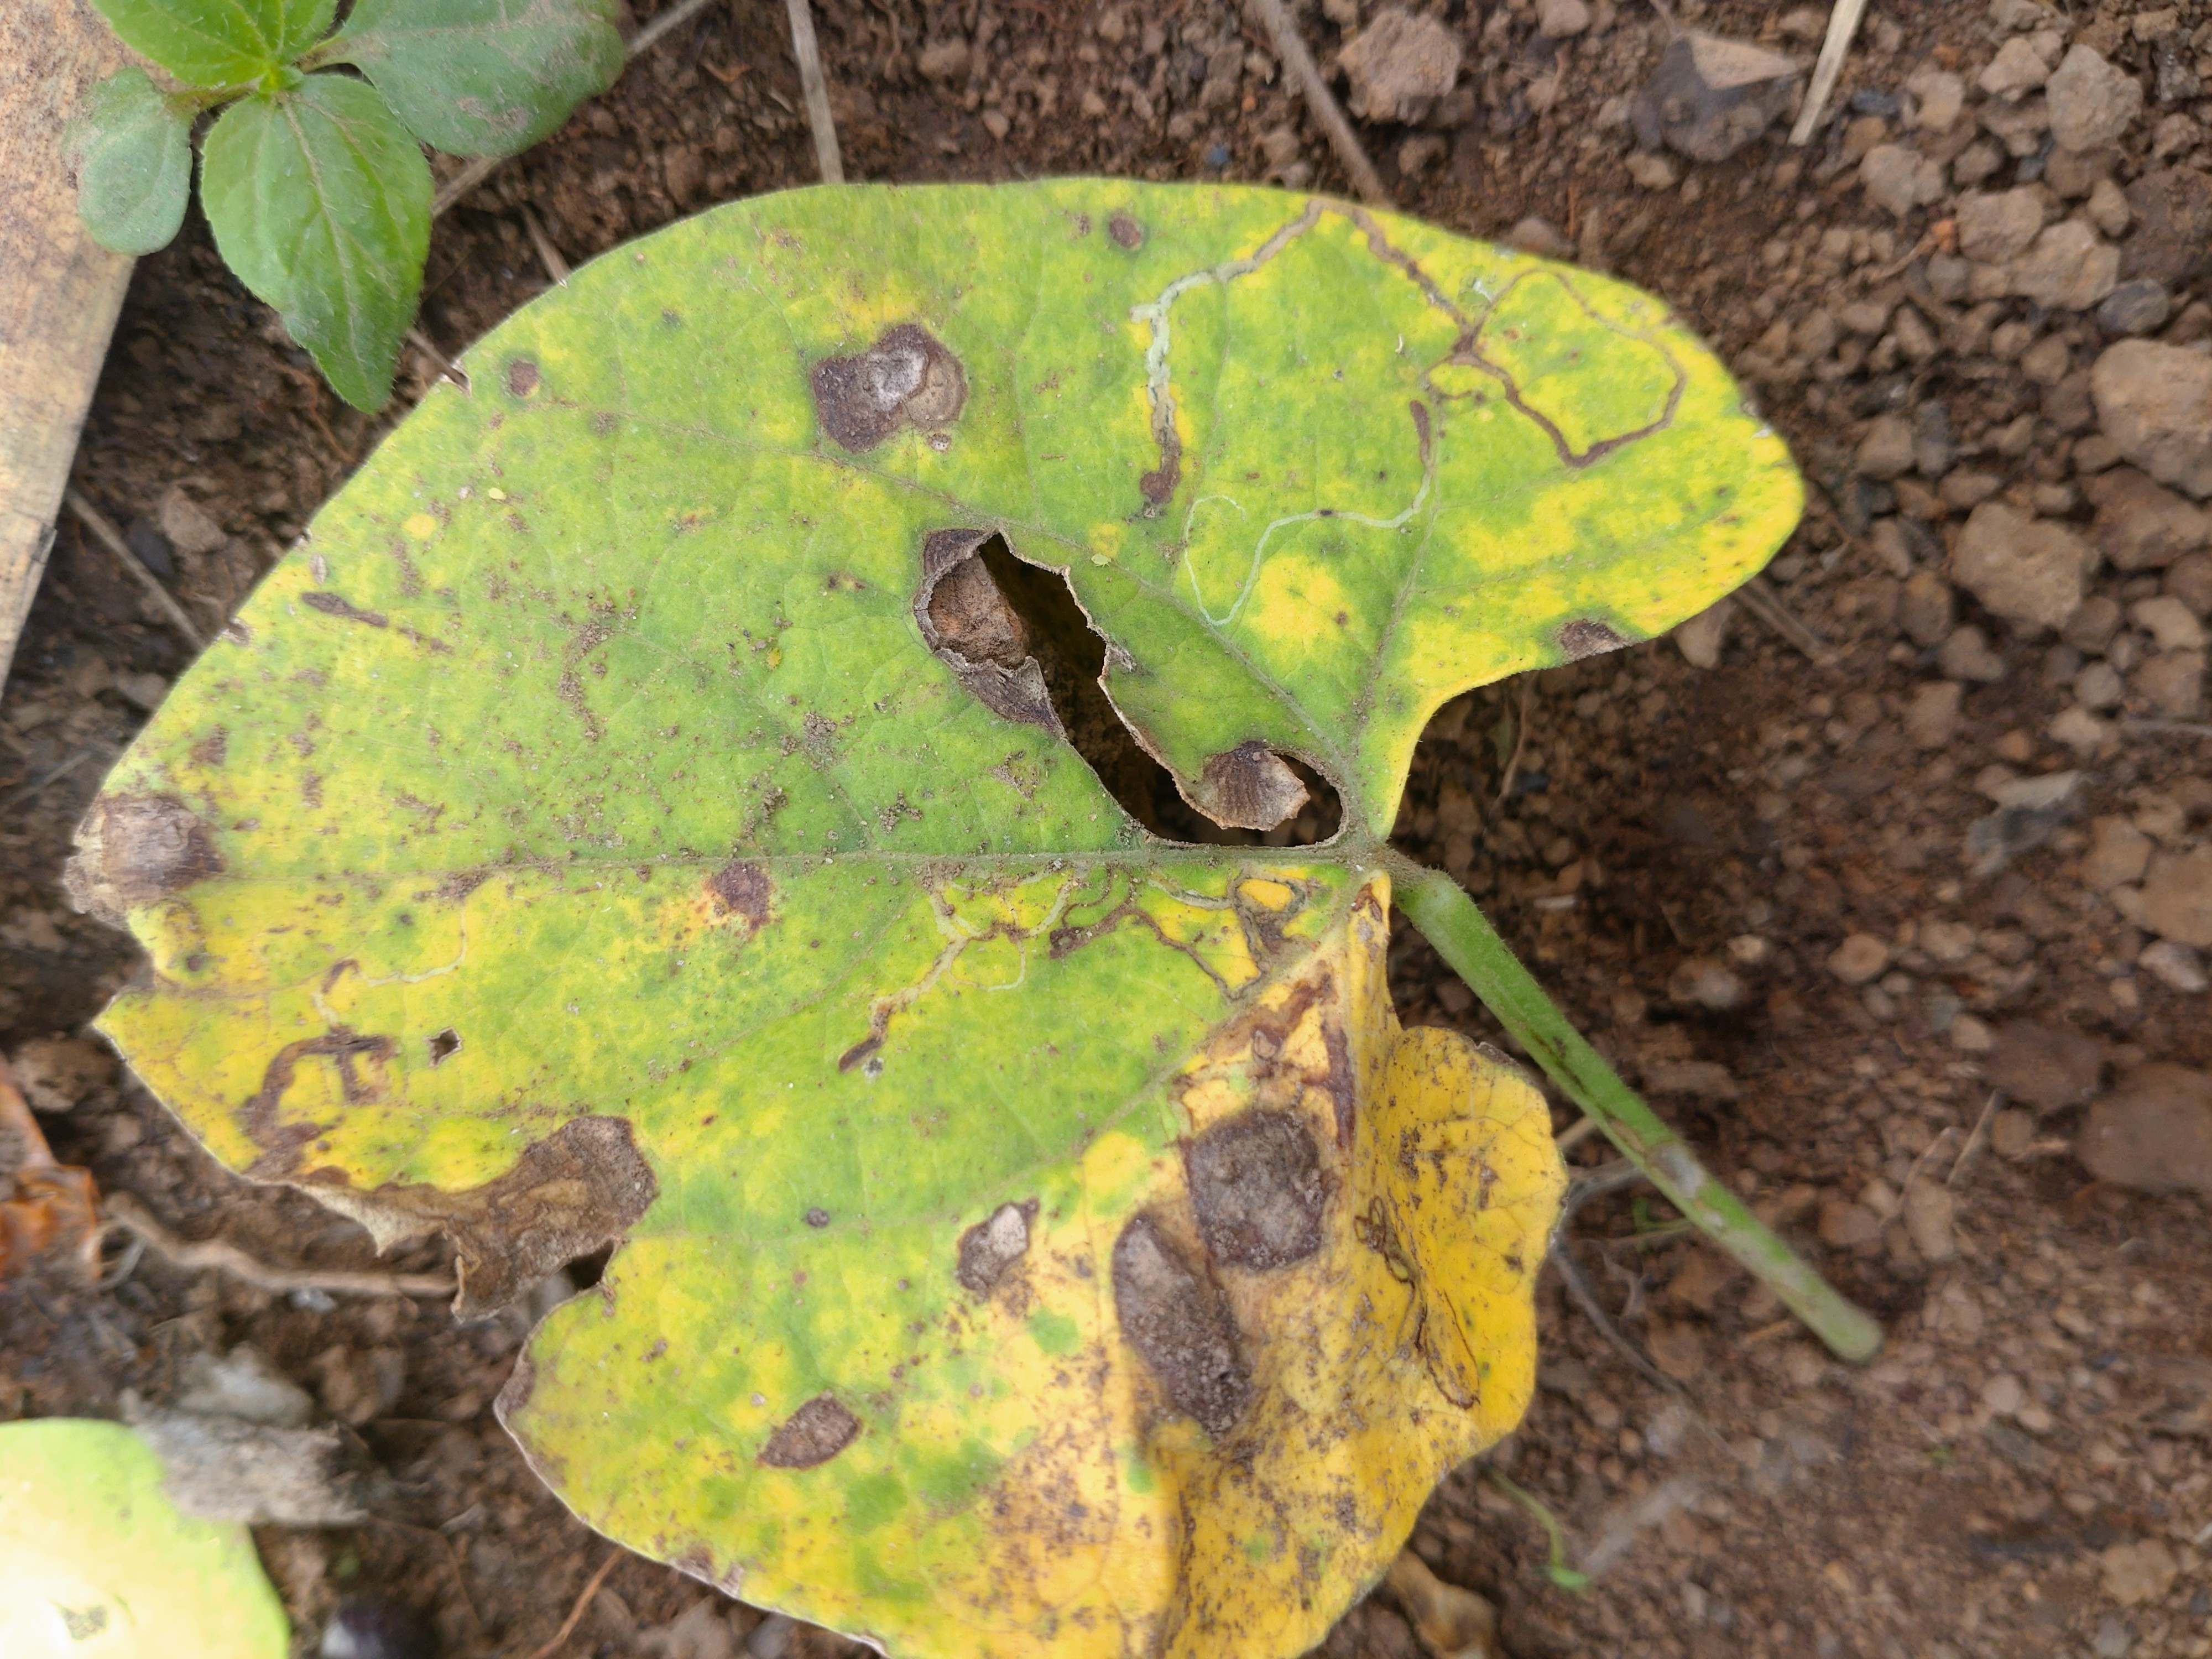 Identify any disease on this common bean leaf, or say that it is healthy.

rust
